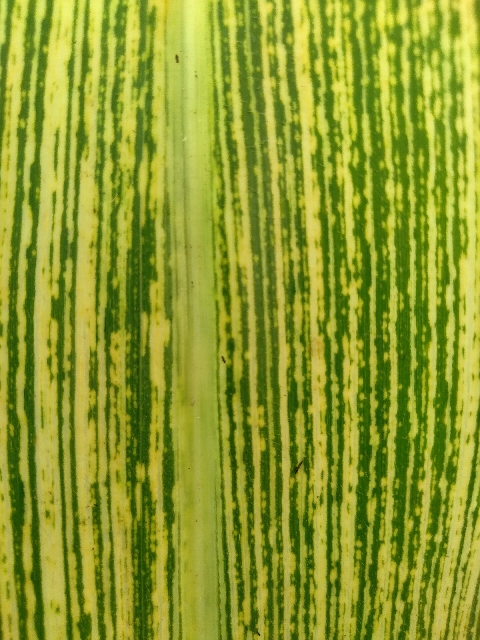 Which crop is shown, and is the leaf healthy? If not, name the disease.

maize, maize streak virus
